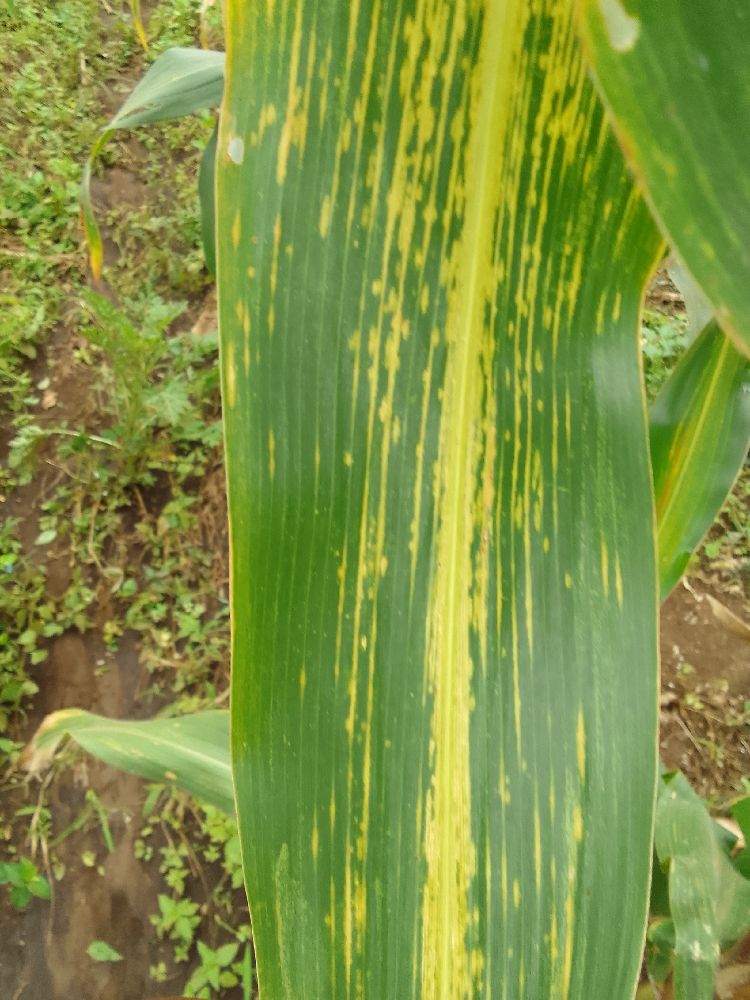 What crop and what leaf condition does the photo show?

maize, maize lethal necrosis
